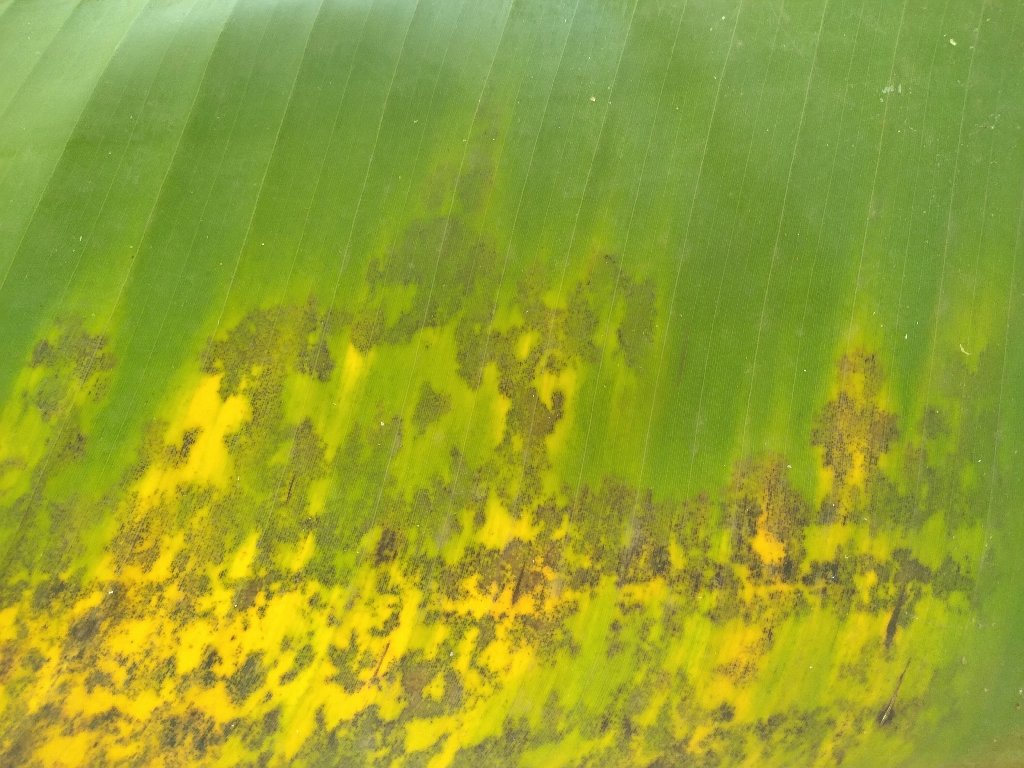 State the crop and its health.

banana, black sigatoka
